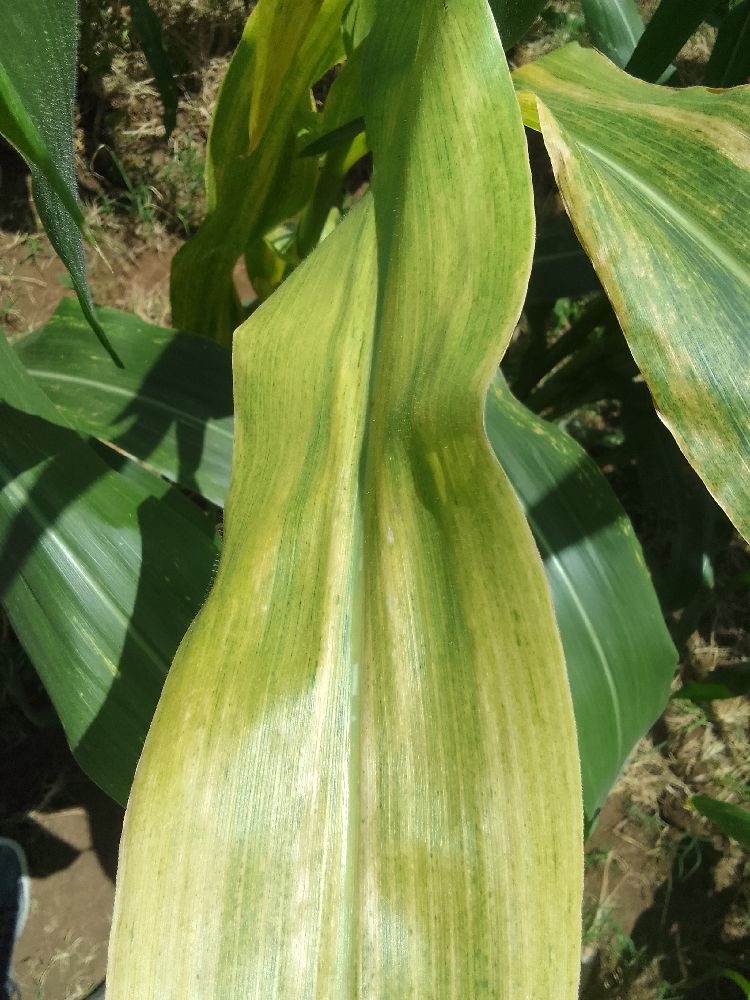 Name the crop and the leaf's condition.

maize, maize lethal necrosis
